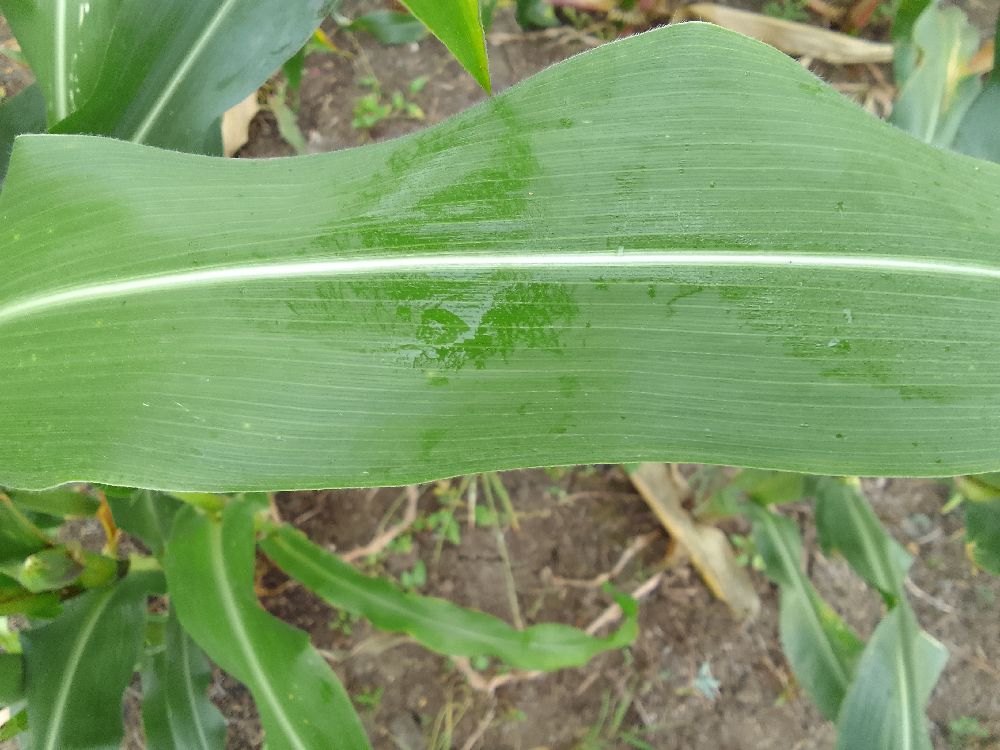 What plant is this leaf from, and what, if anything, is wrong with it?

maize, healthy
